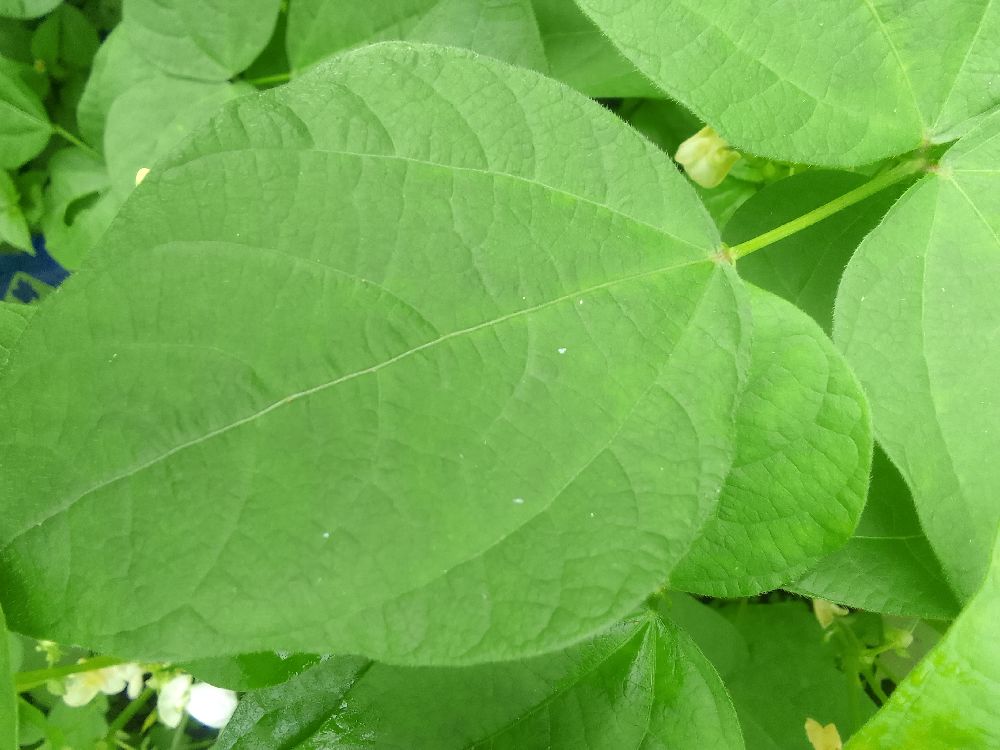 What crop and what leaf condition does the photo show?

common bean, healthy
